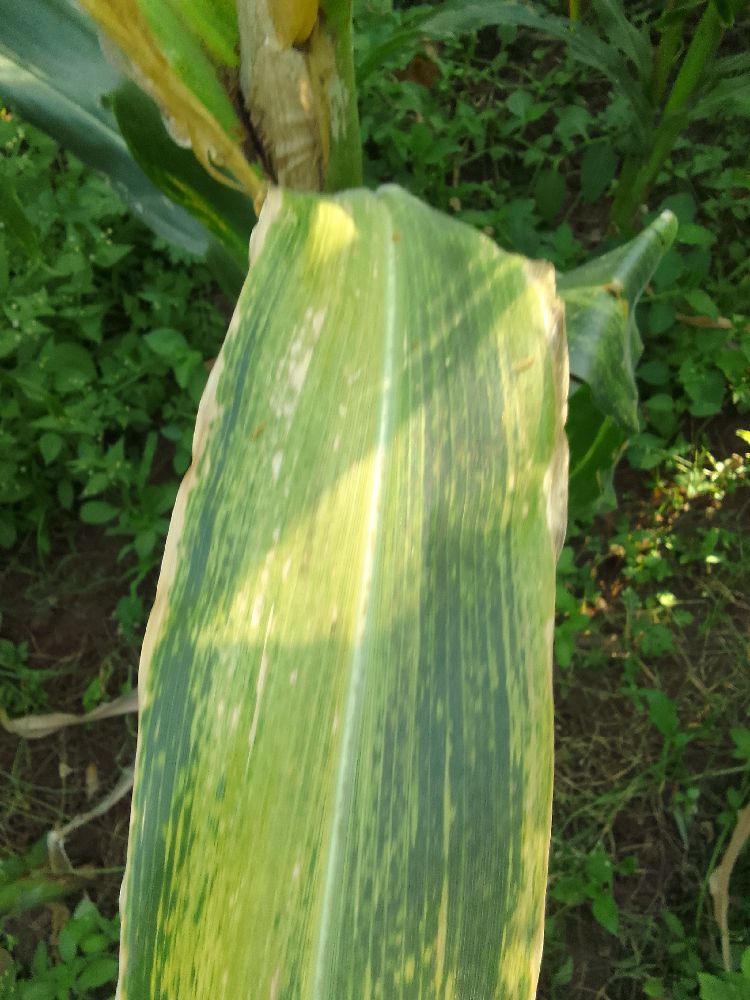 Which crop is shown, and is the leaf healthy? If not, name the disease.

maize, maize lethal necrosis
